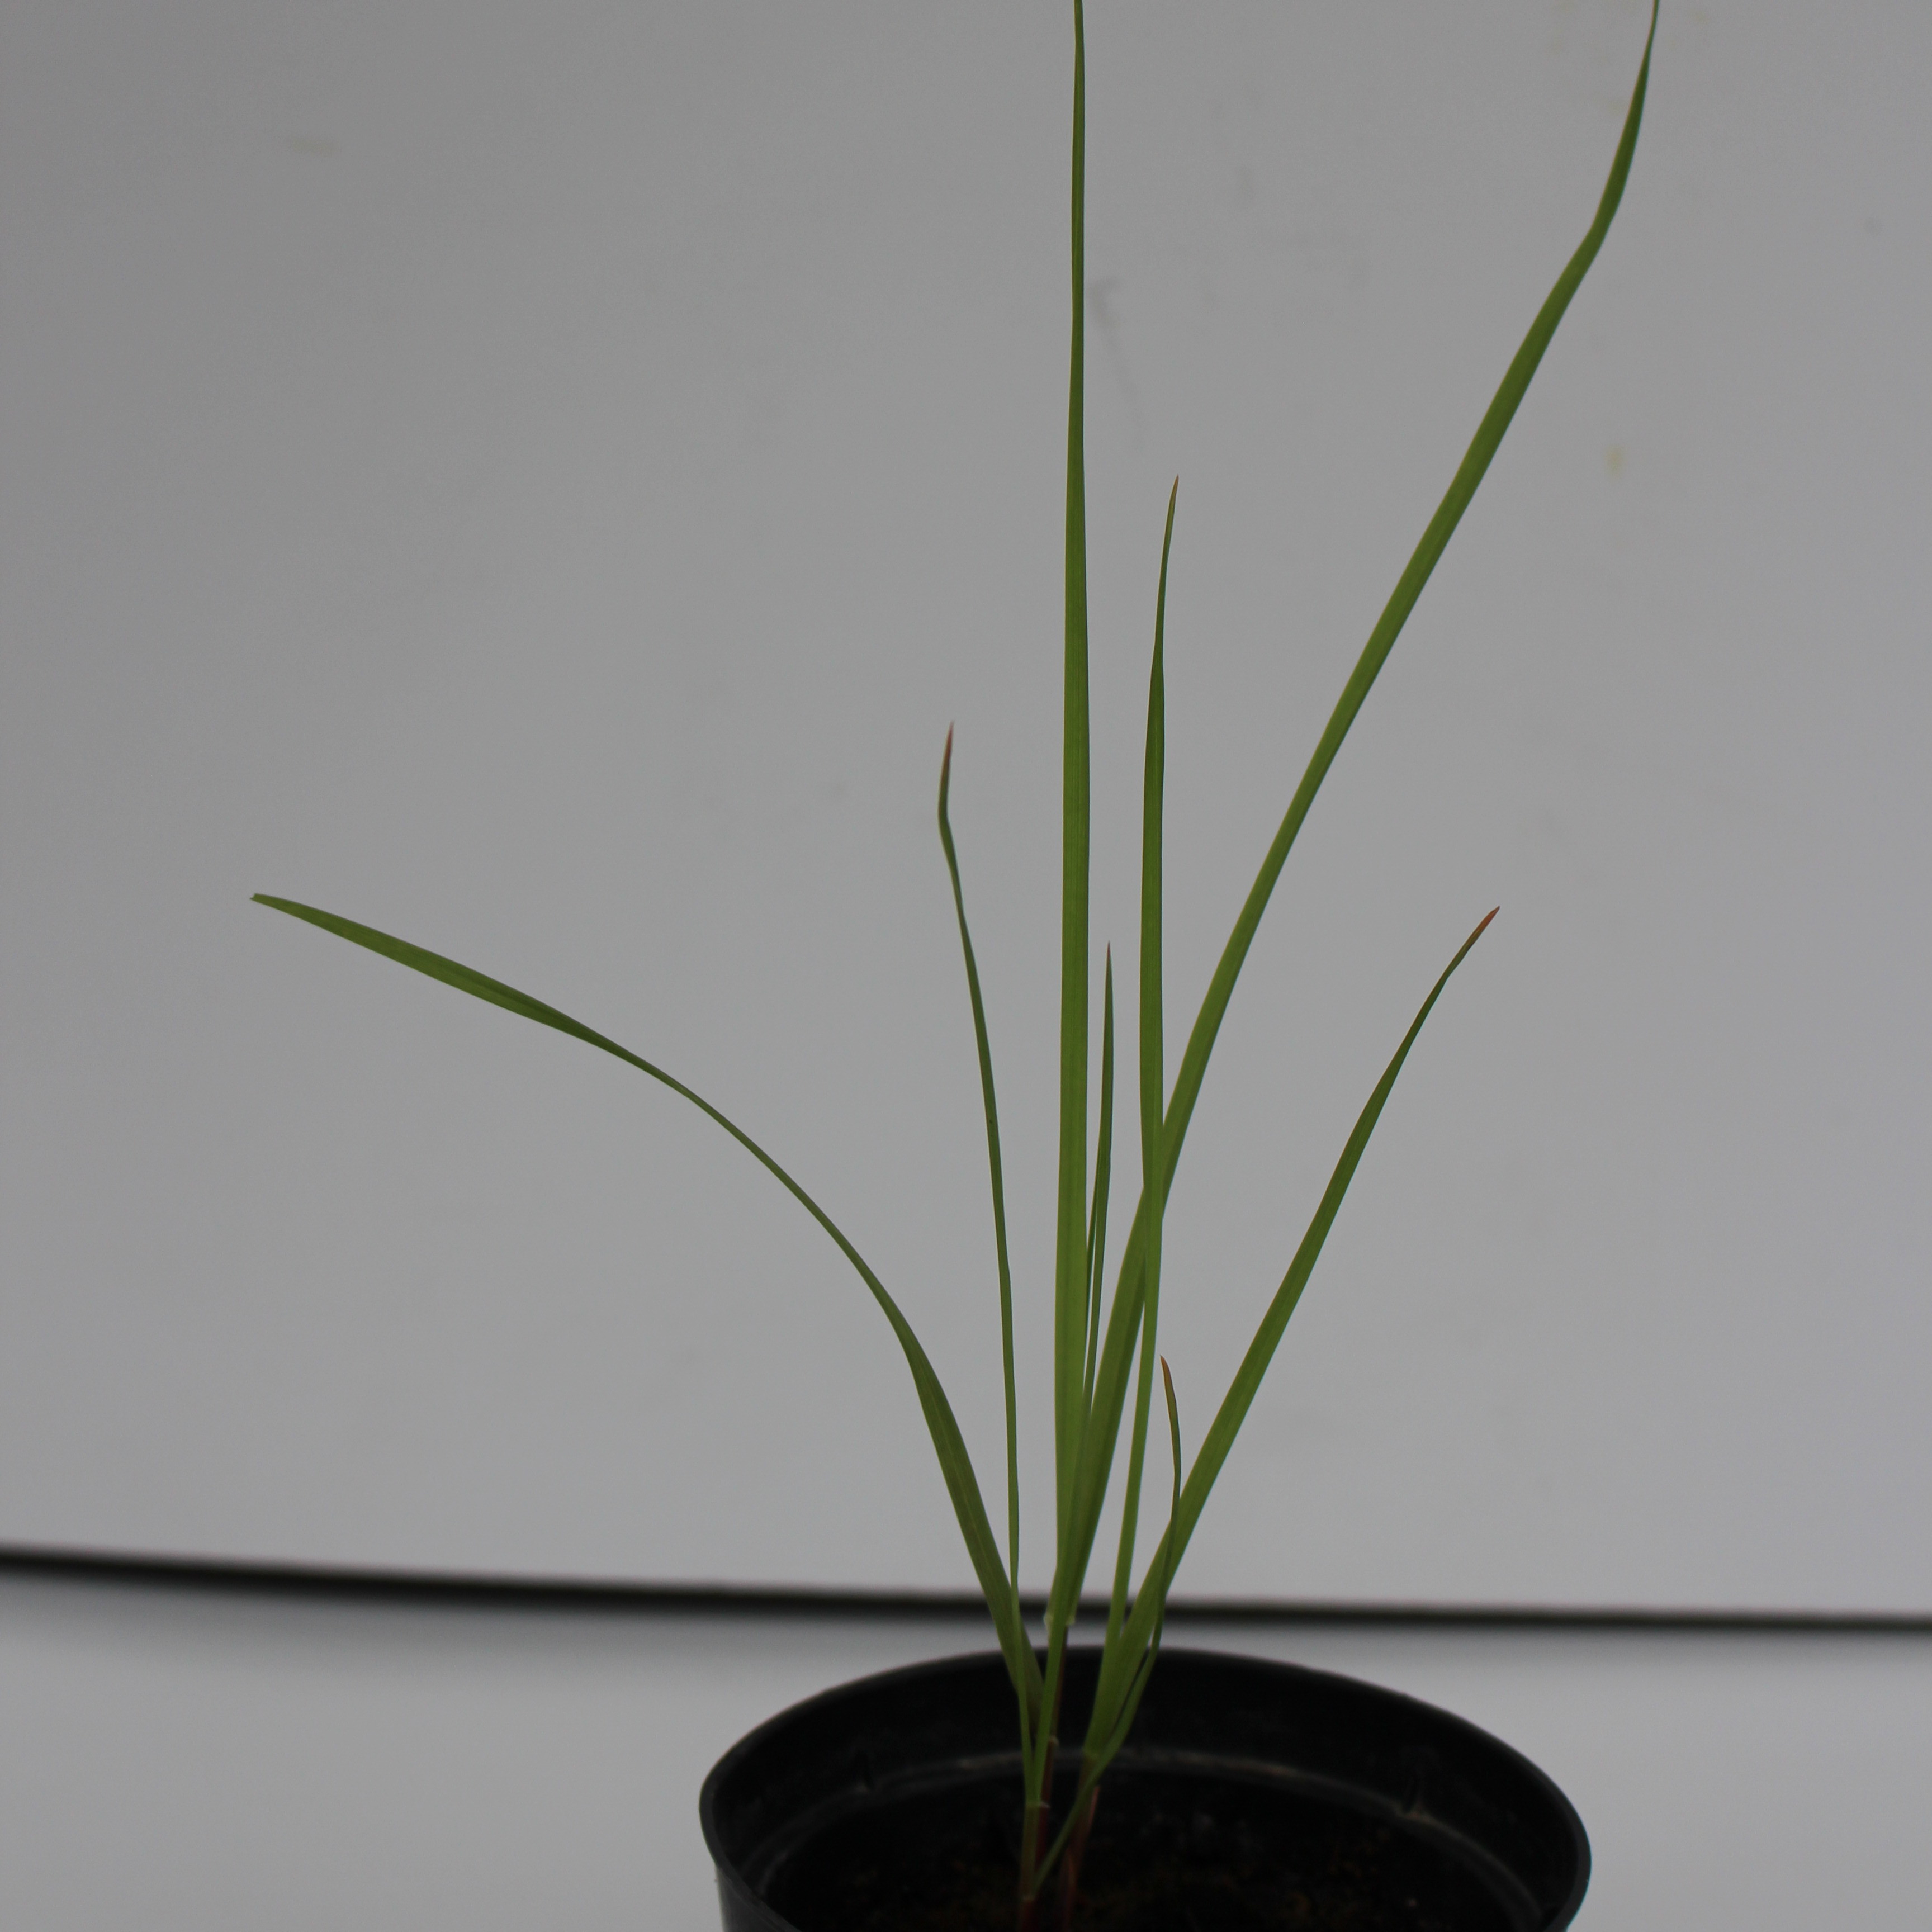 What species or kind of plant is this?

Lolium multiflorum
